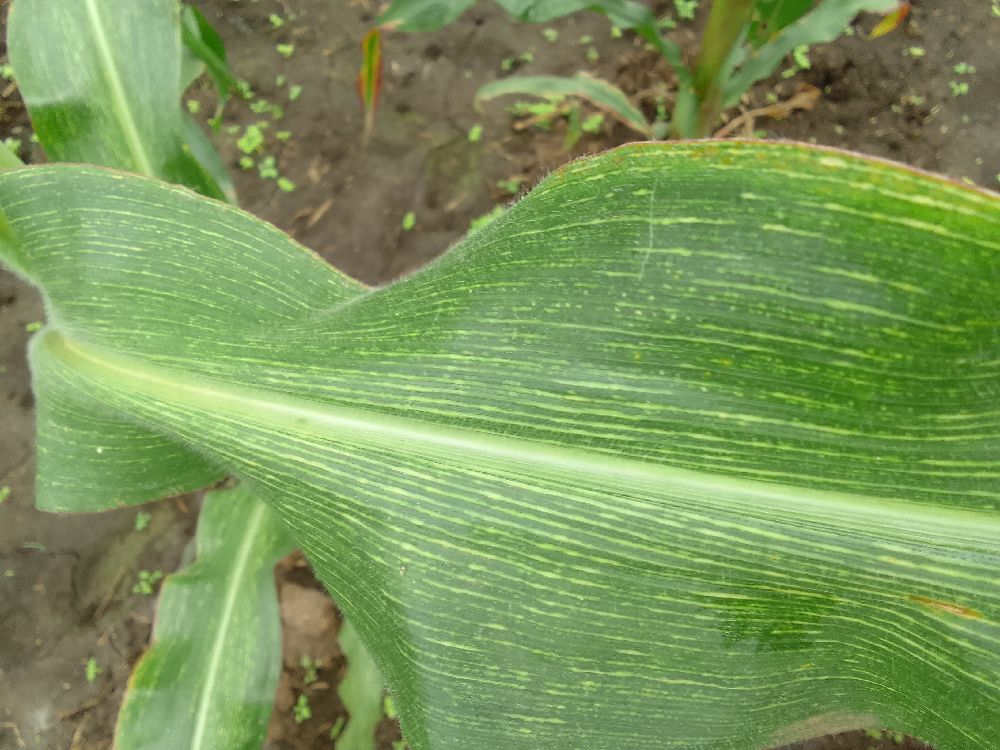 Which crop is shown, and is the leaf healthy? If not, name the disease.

maize, maize streak virus
